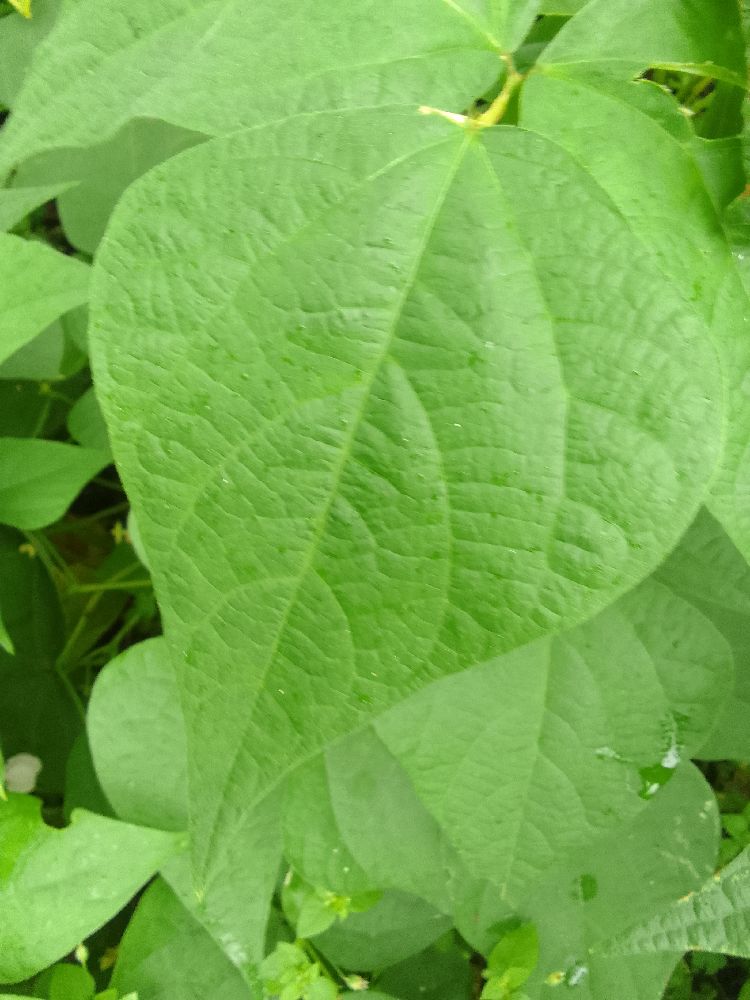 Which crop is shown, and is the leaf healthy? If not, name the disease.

common bean, healthy
